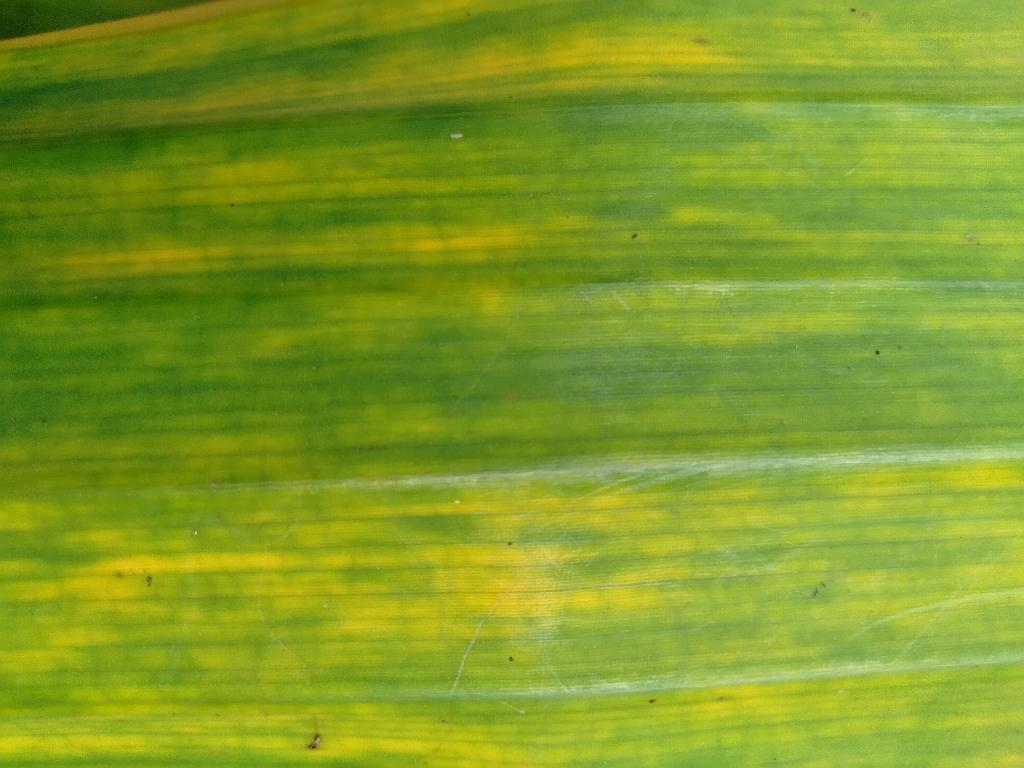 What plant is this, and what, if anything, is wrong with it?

banana, fusarium wilt race 1
